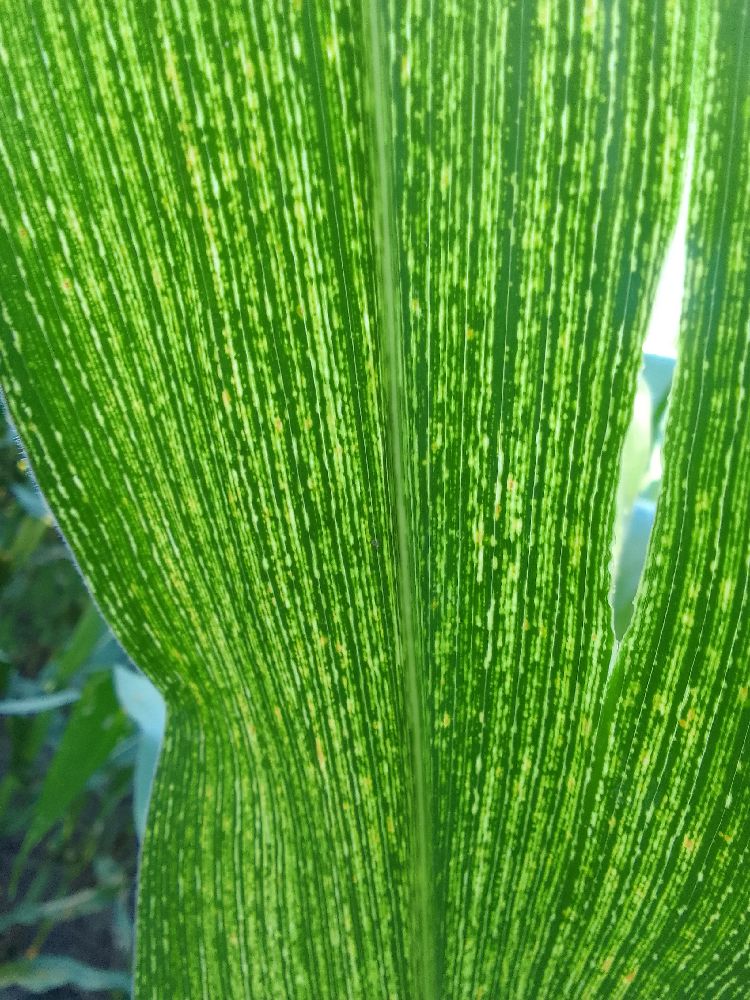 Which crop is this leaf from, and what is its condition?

maize, maize streak virus
